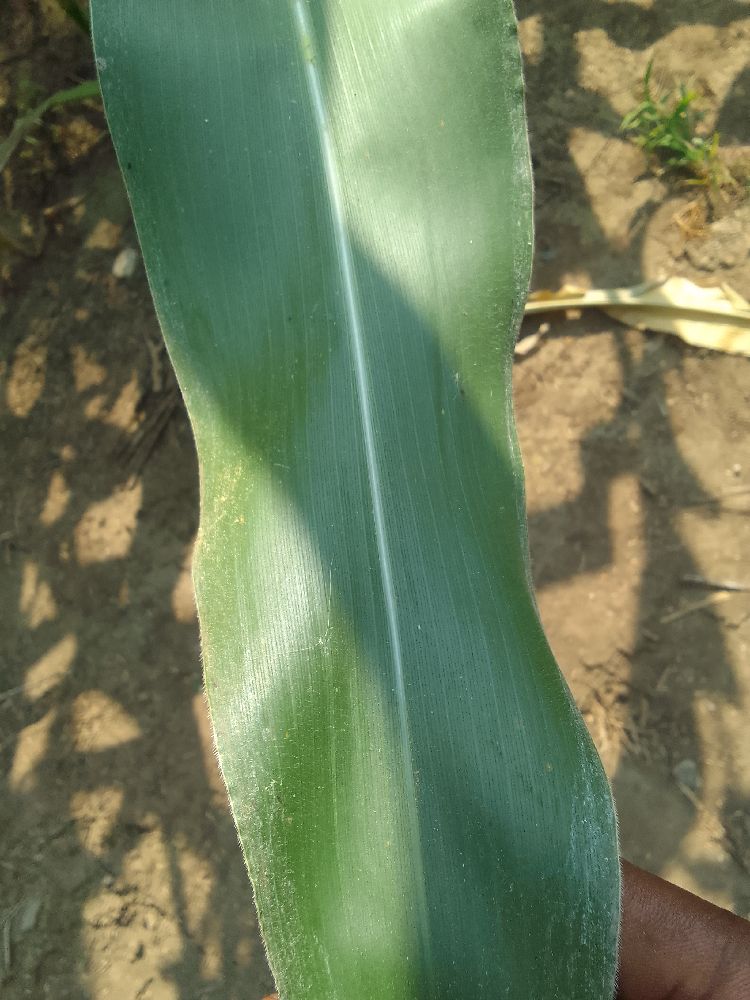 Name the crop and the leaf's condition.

maize, healthy
